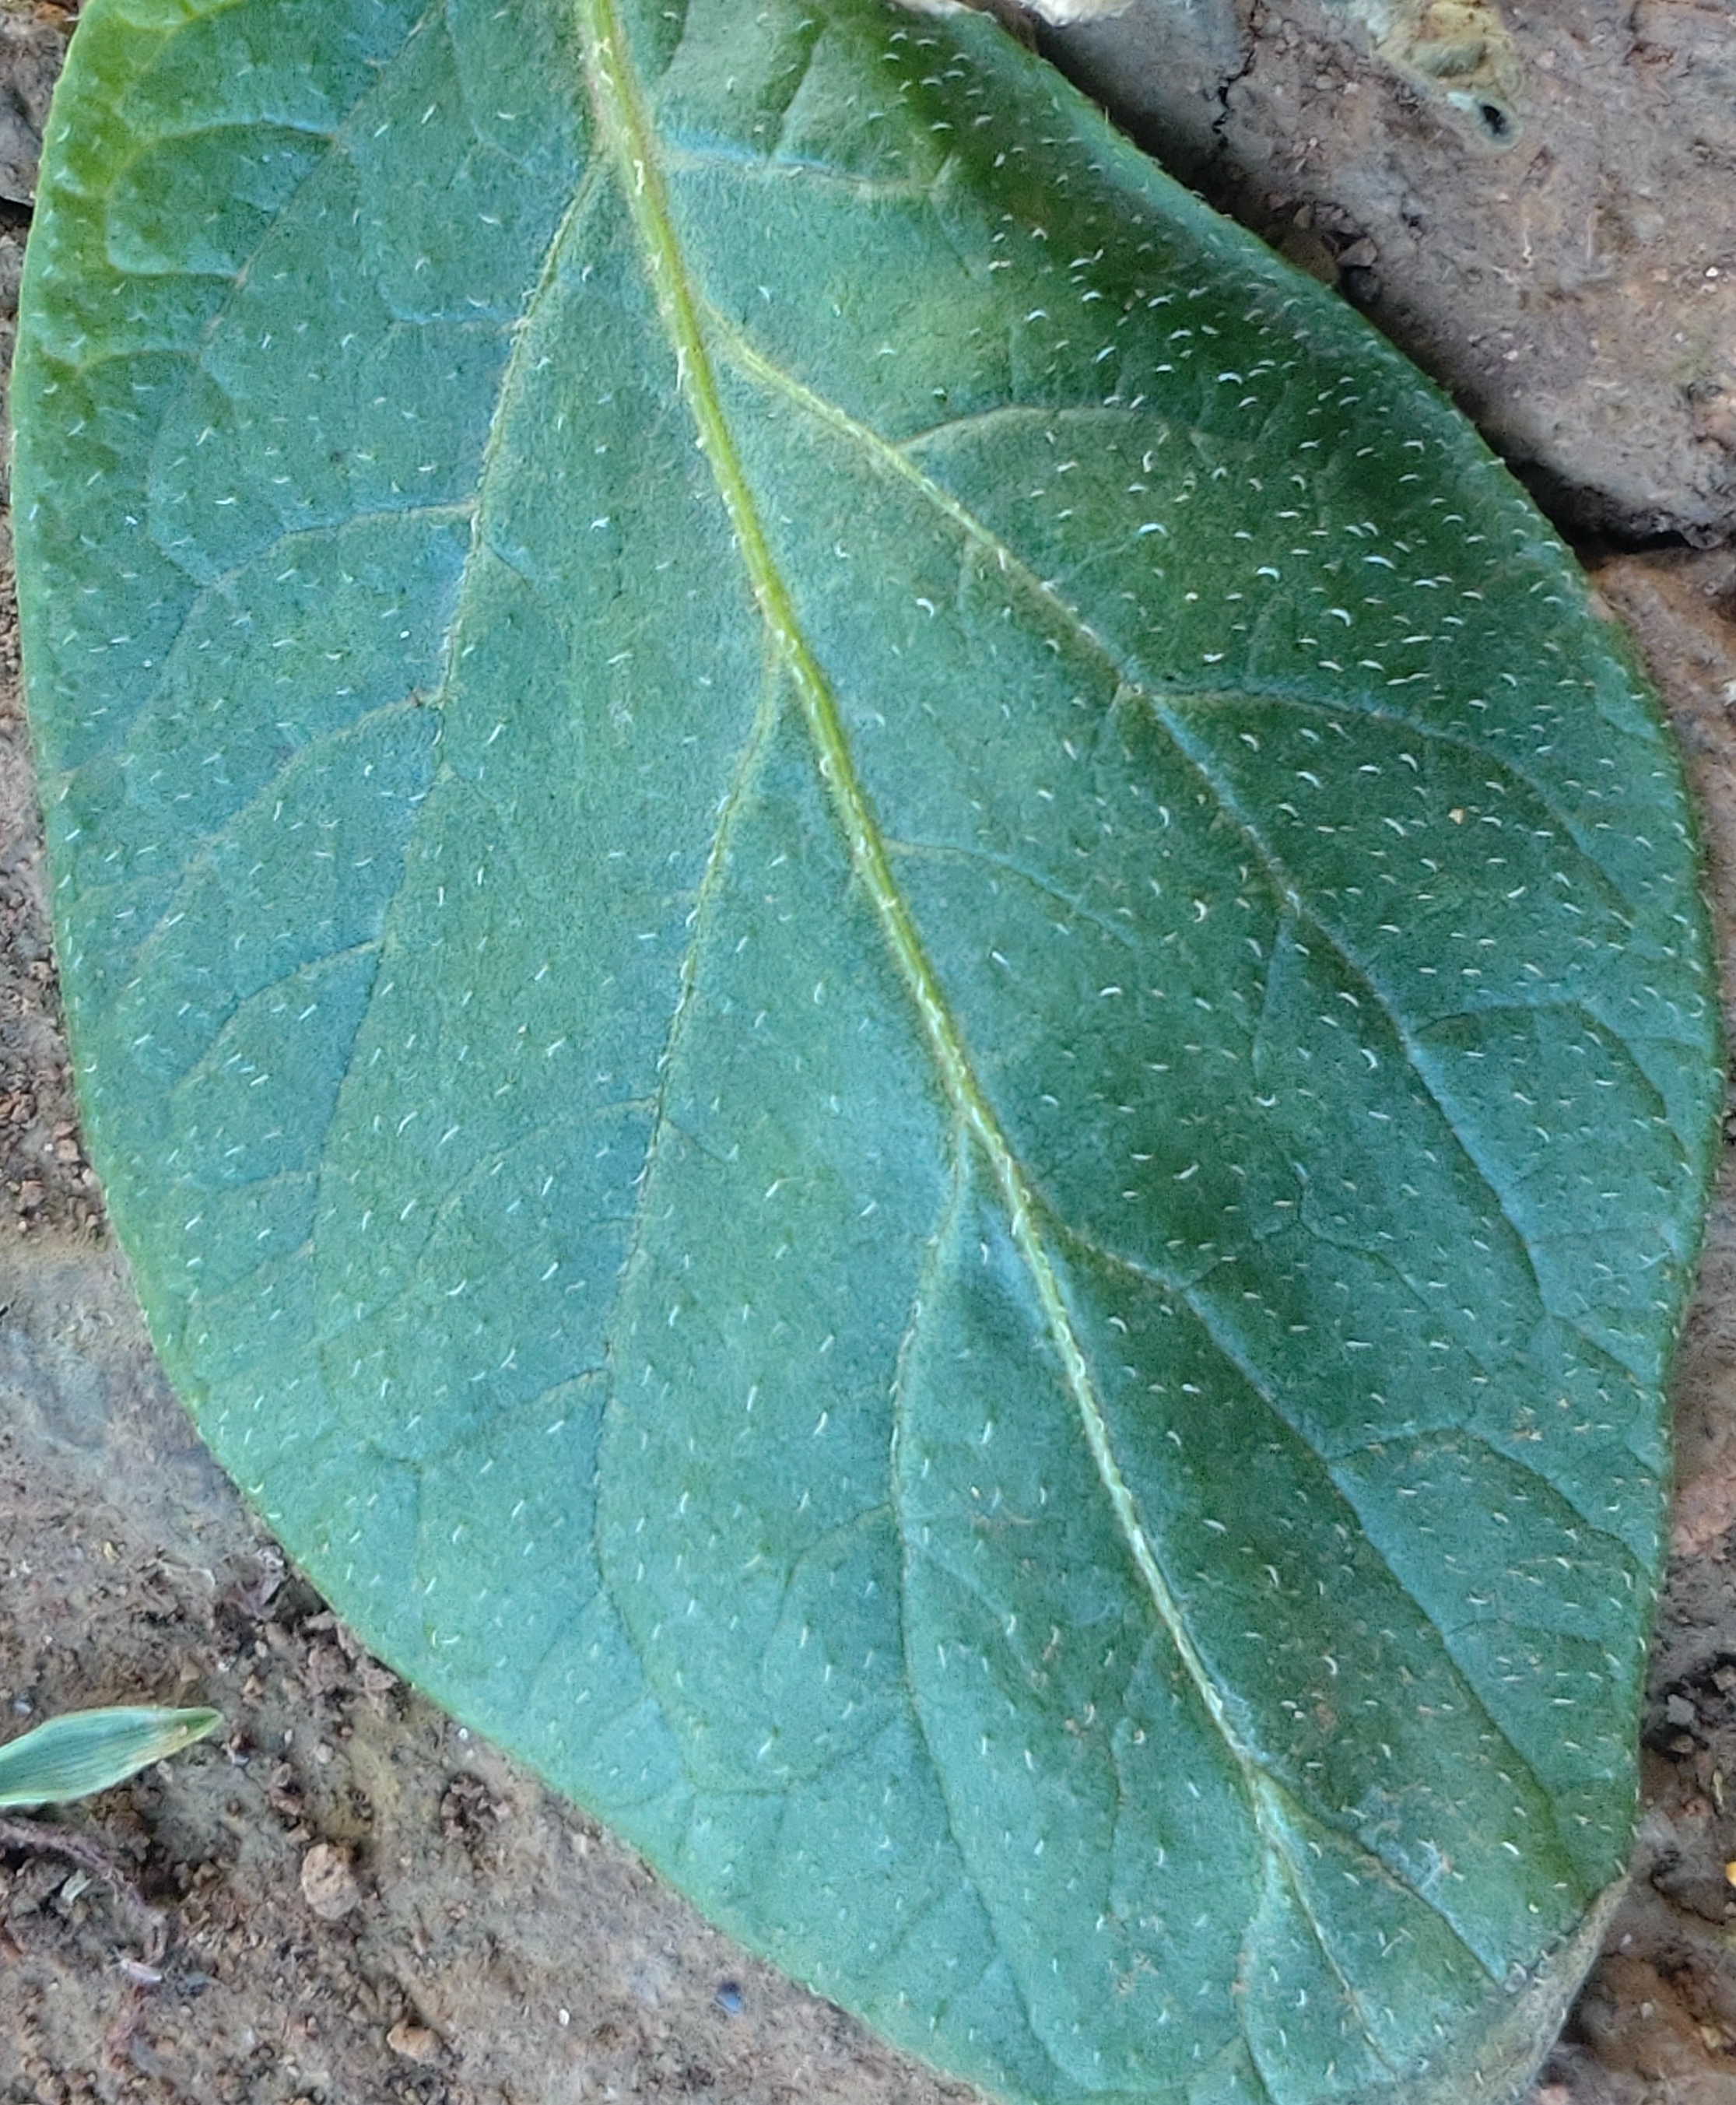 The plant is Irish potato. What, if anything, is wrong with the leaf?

early blight
